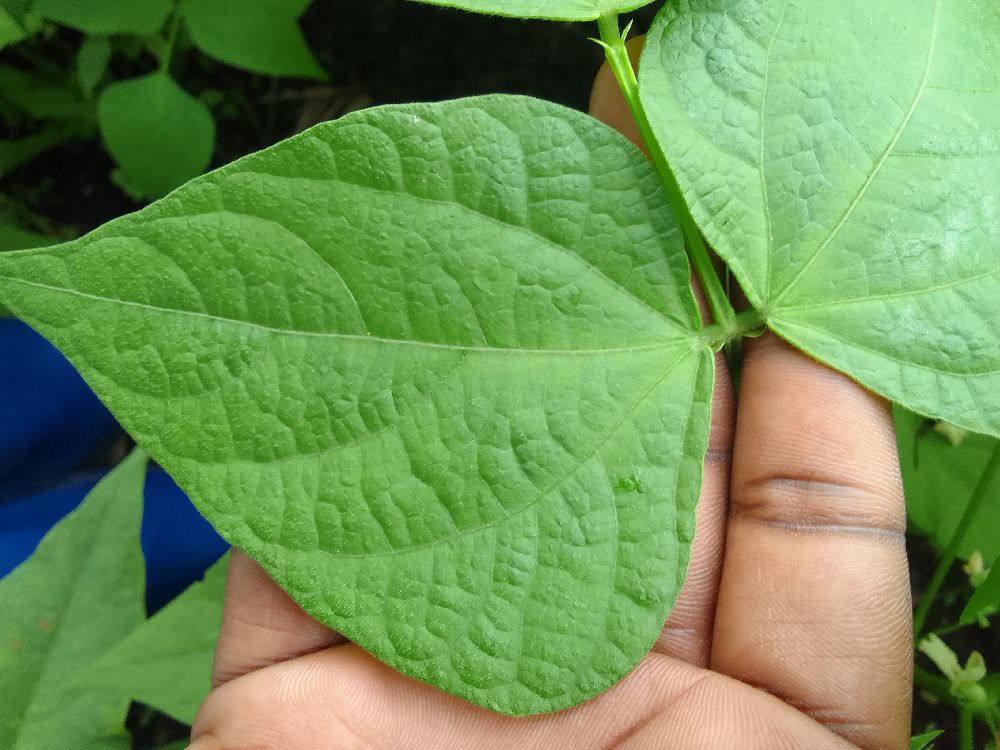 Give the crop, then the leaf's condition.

common bean, healthy
